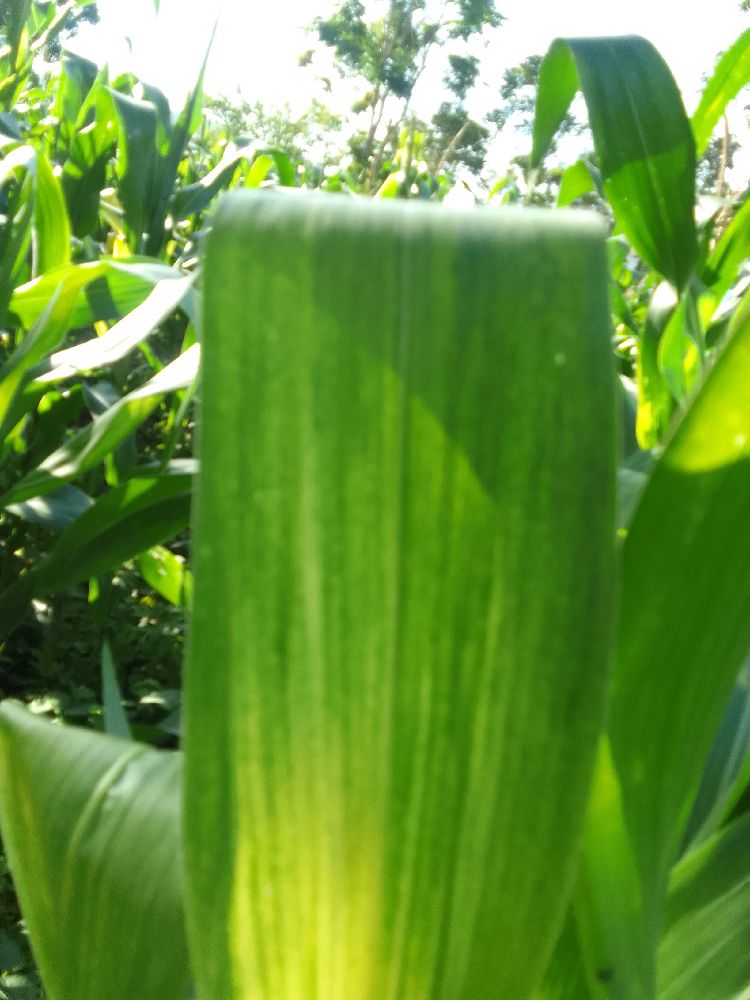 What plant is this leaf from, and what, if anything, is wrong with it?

maize, maize lethal necrosis
